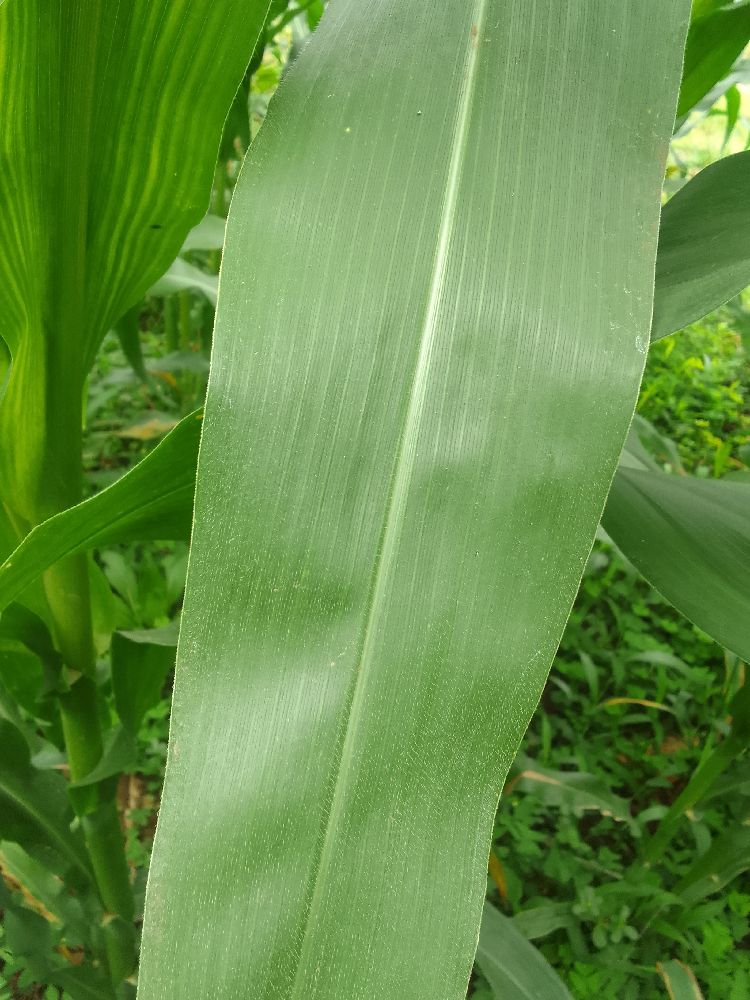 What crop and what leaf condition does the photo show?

maize, healthy
